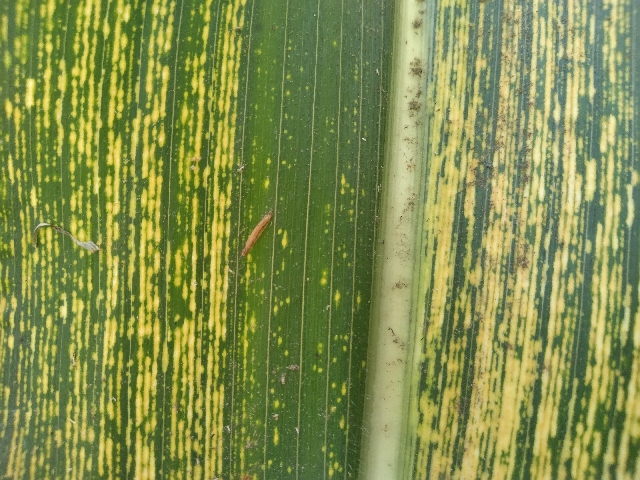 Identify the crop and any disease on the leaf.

maize, maize streak virus
